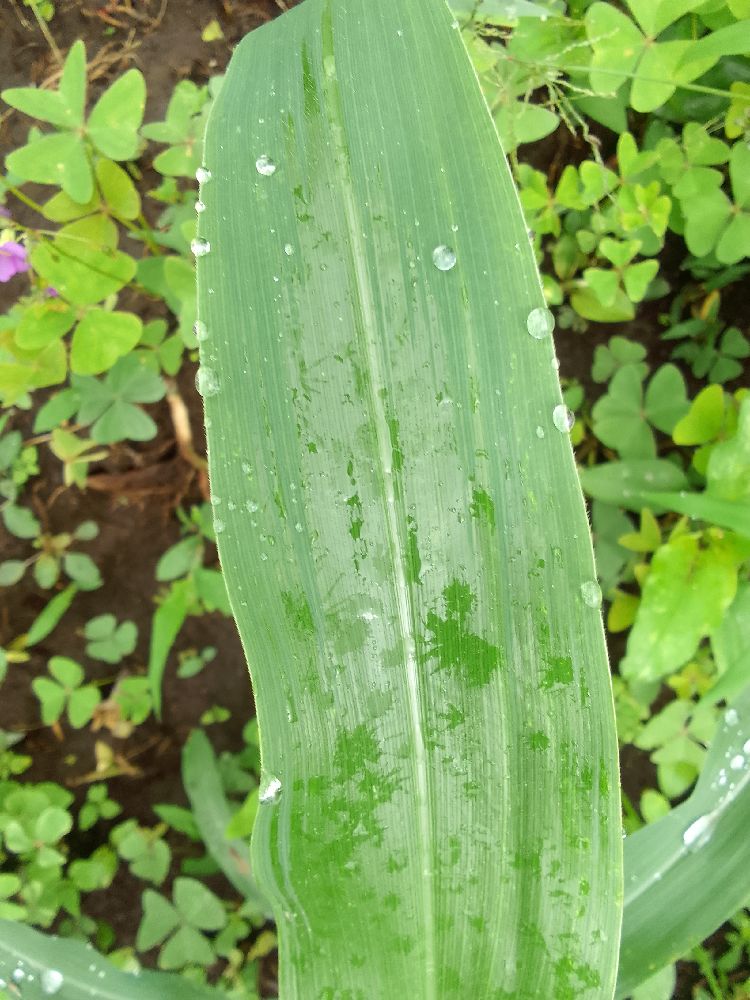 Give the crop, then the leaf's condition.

maize, healthy
